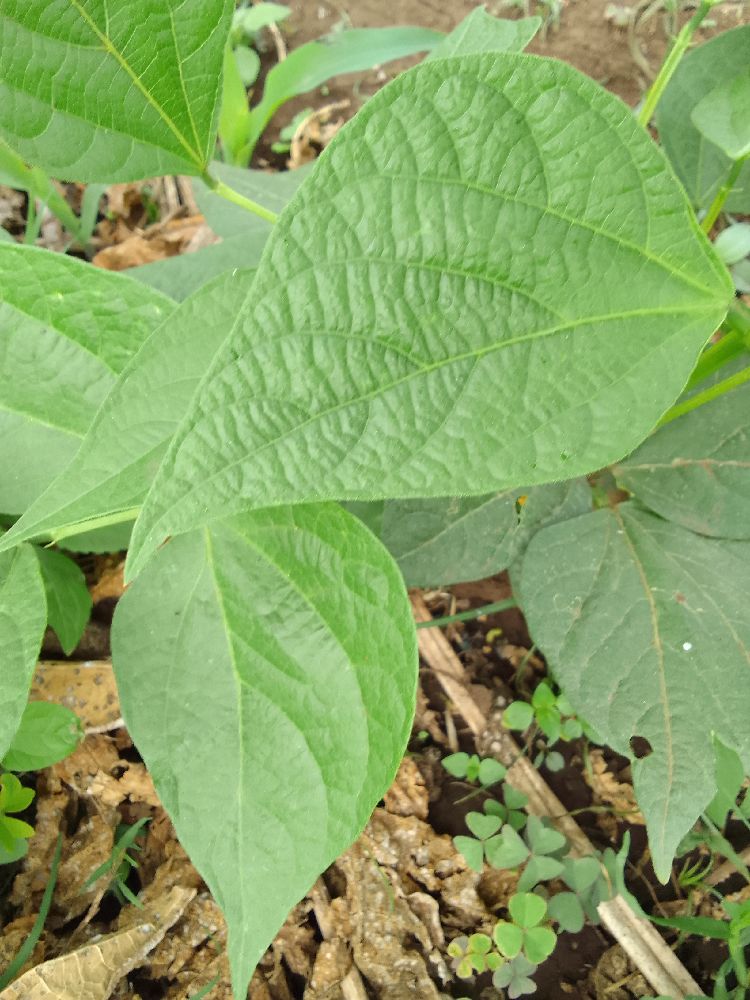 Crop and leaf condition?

common bean, healthy
